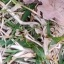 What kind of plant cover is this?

grass
